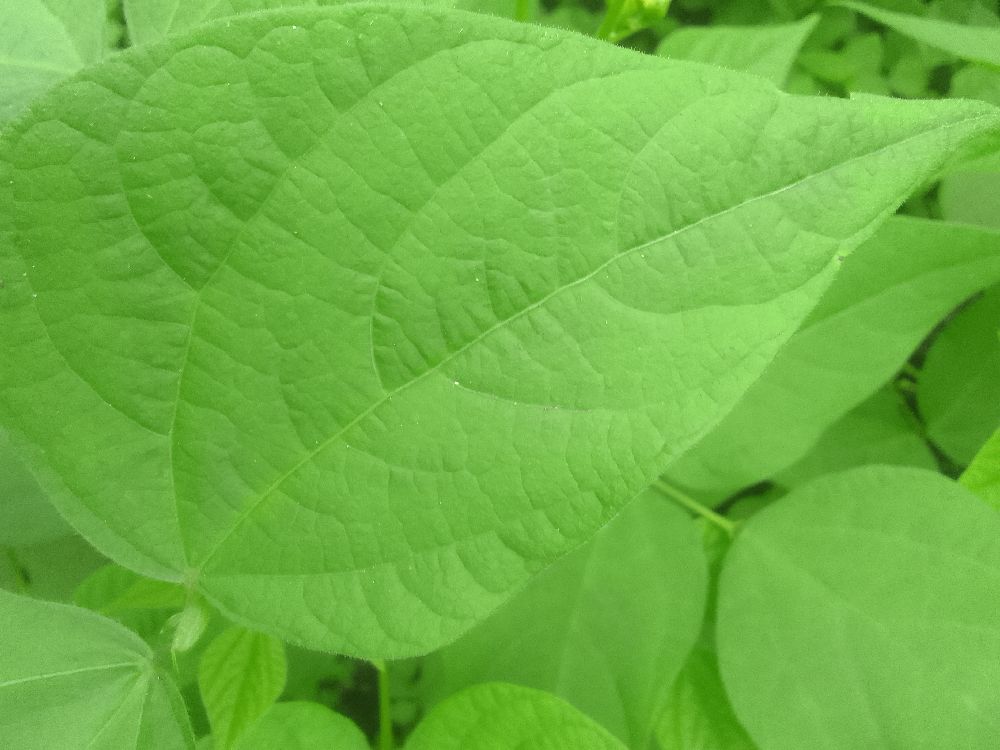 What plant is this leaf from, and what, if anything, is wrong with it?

common bean, healthy
